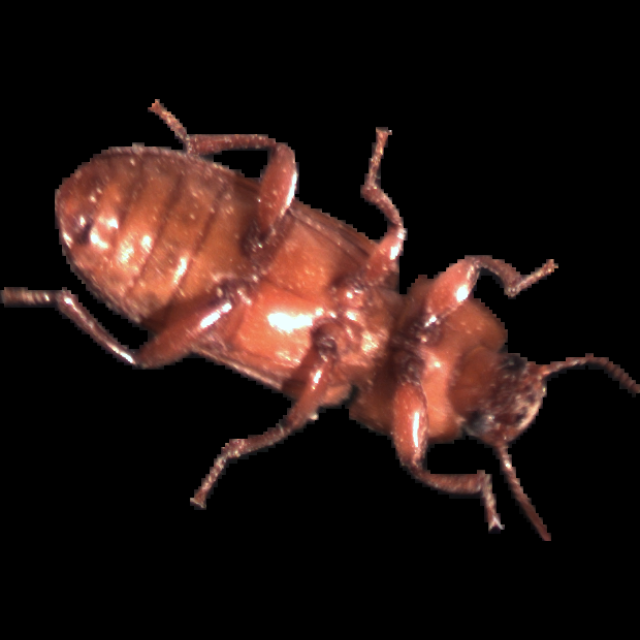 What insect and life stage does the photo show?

mealworm beetle
